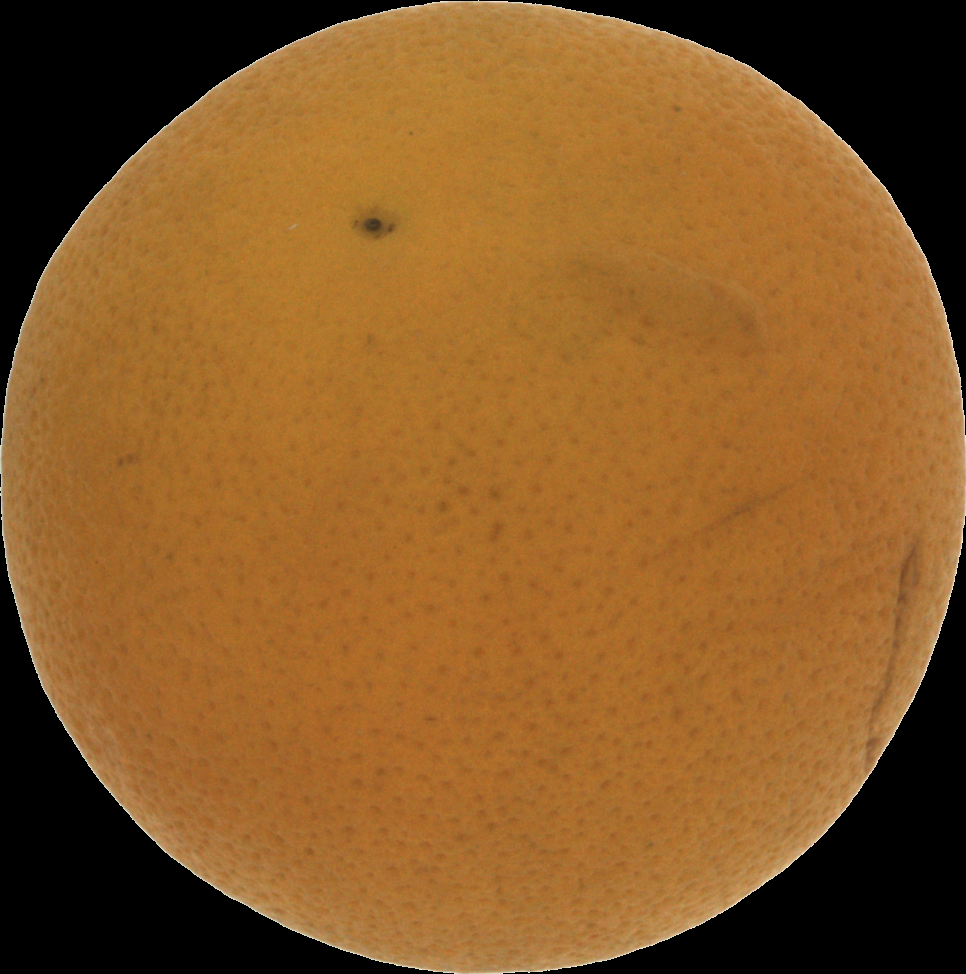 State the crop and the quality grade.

orange, bad
